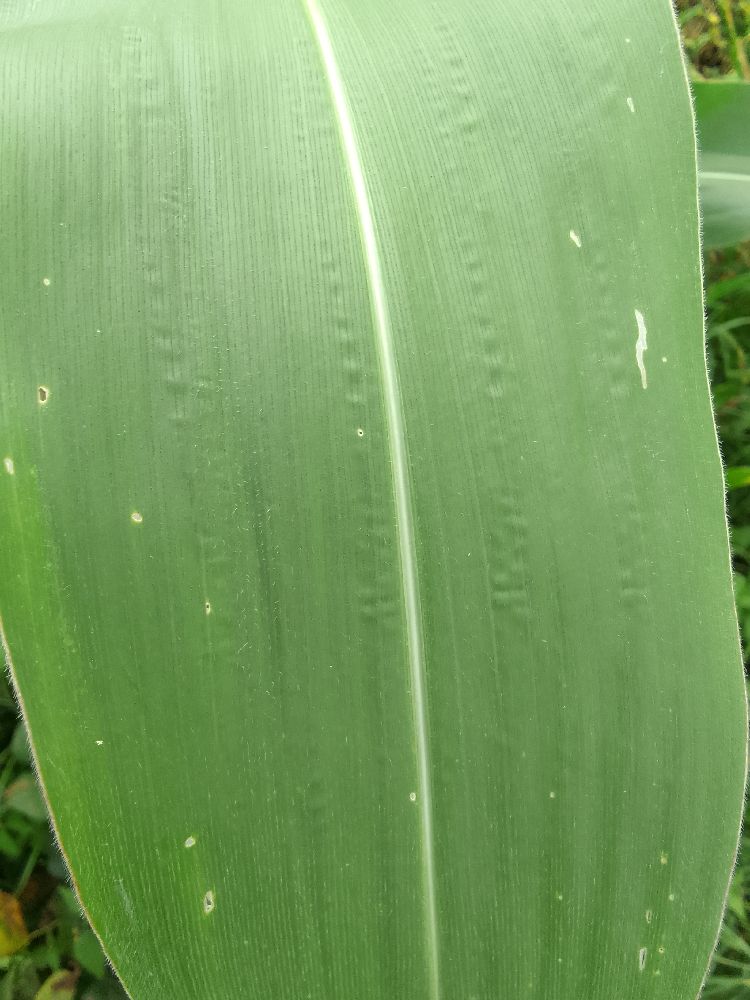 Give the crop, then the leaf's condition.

maize, healthy
